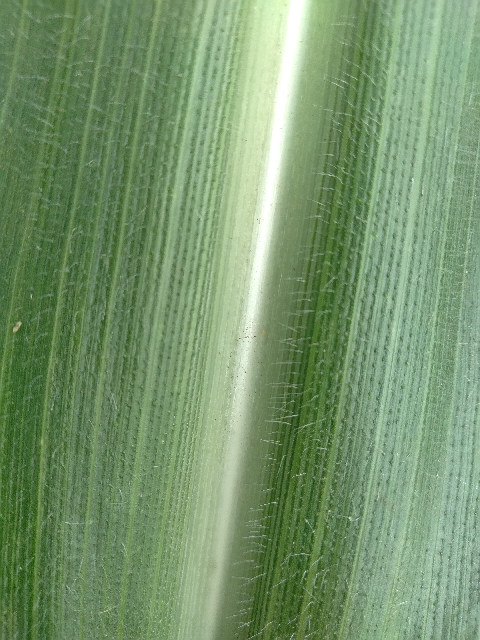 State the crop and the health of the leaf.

maize, healthy
